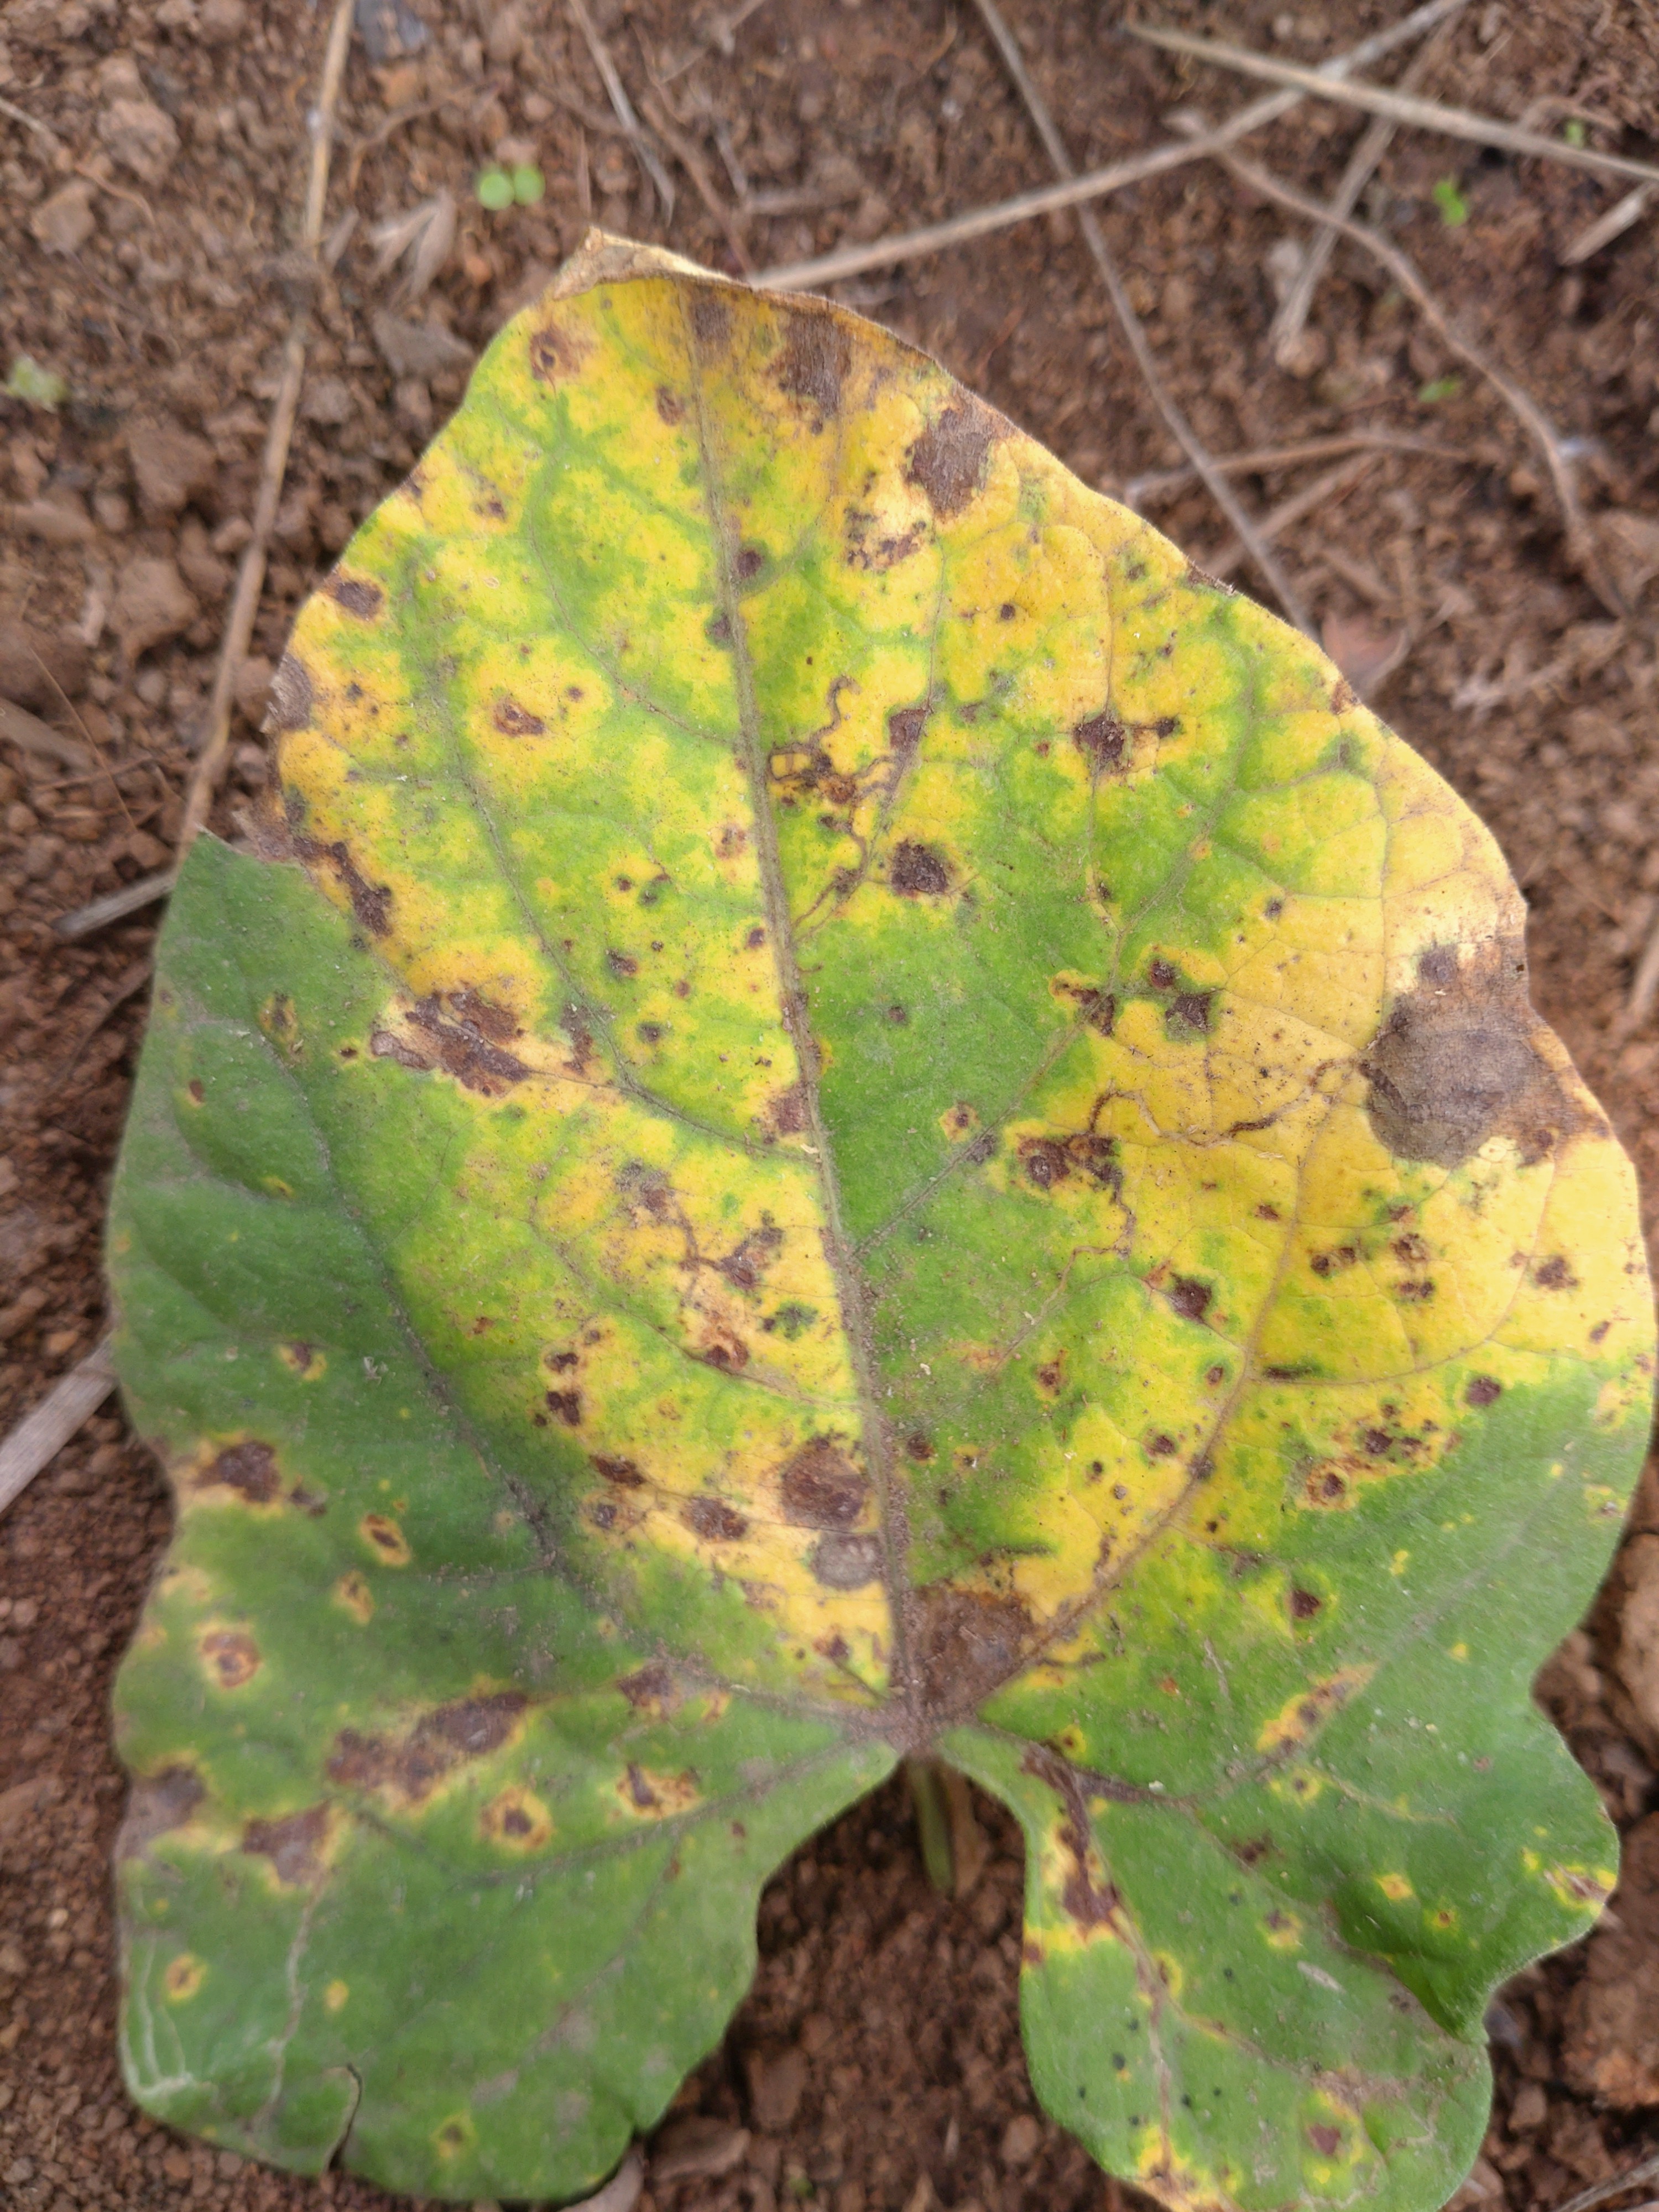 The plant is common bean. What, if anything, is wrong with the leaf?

rust
